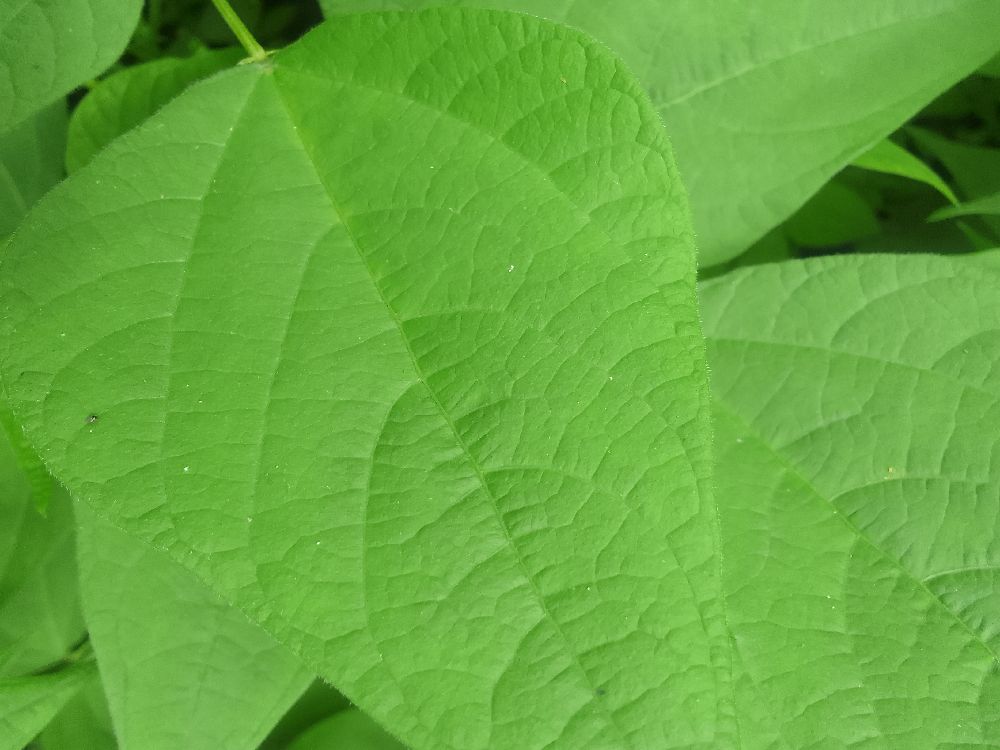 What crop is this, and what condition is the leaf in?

common bean, healthy
